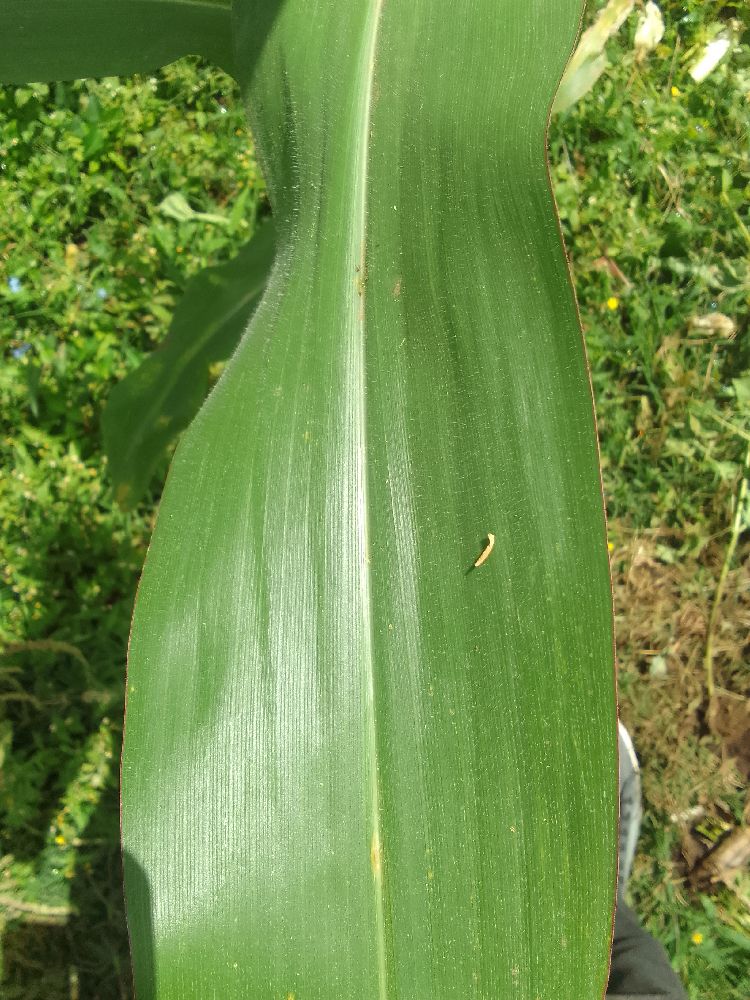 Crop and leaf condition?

maize, healthy
